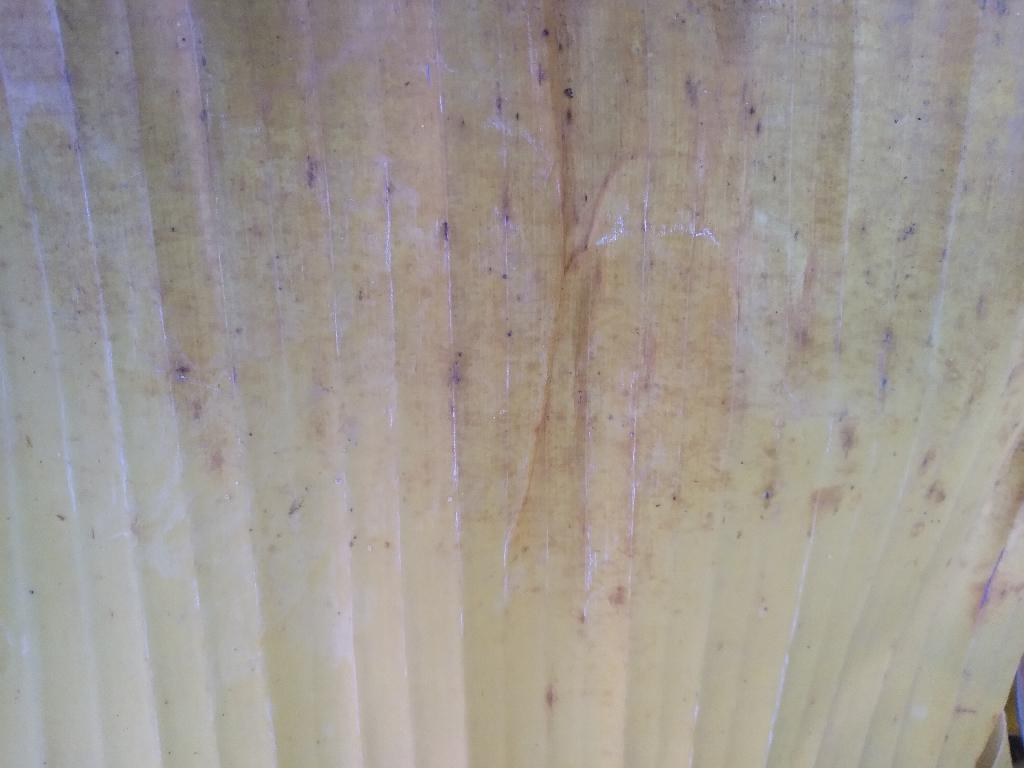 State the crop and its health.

banana, fusarium wilt race 1
